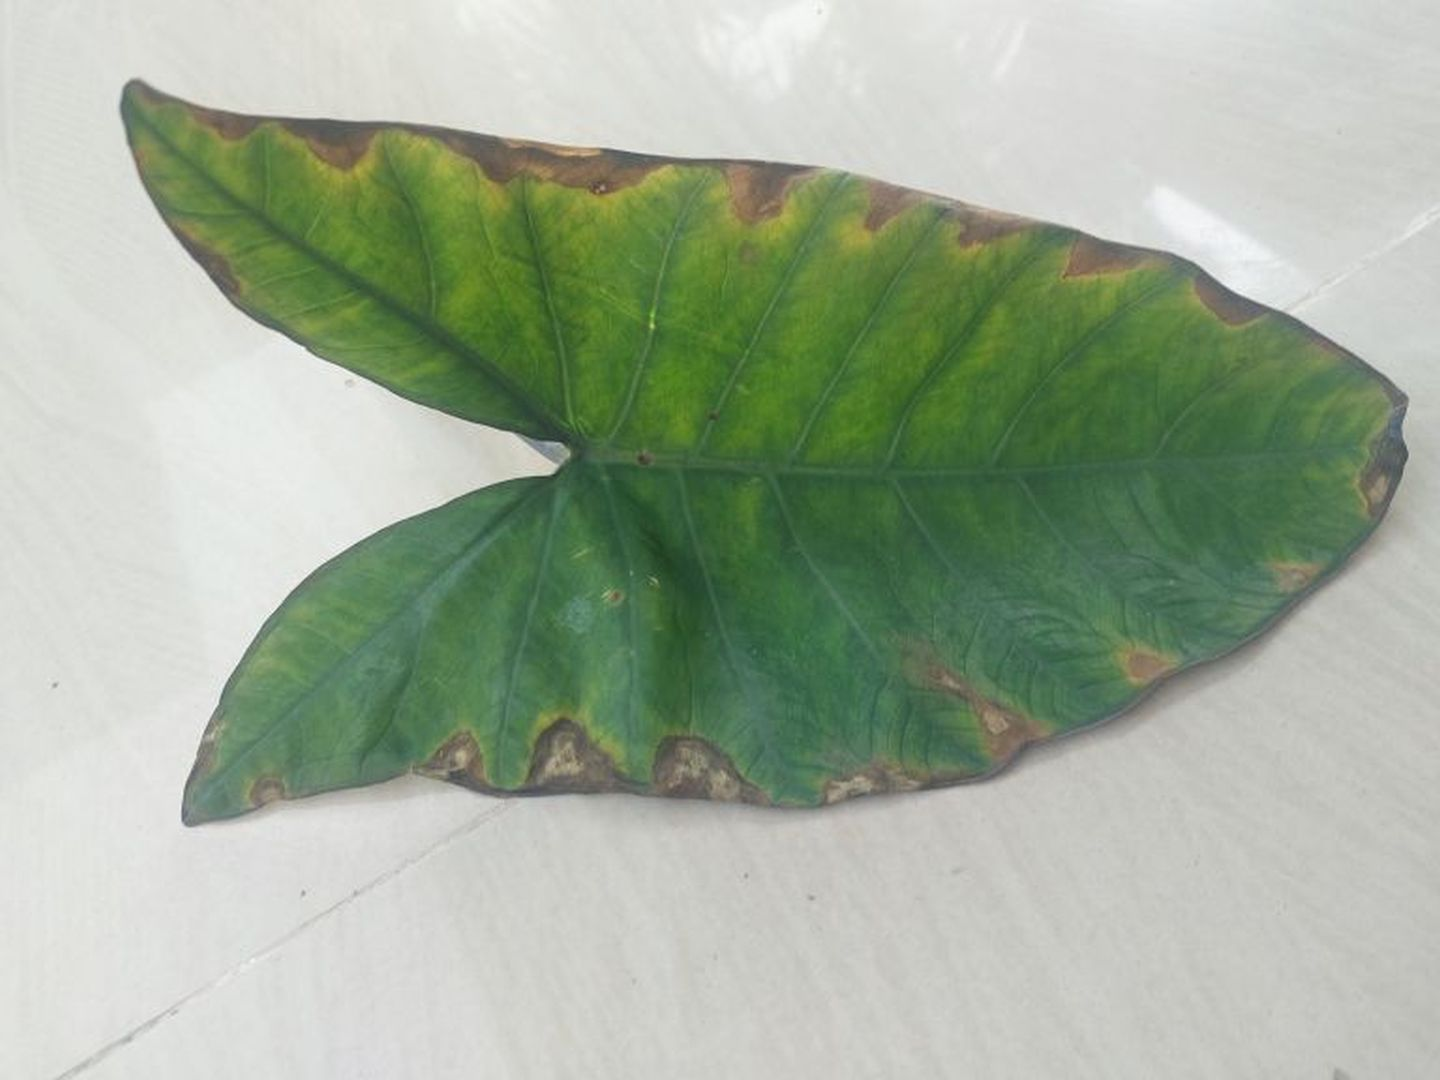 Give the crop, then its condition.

taro, leaf blight
